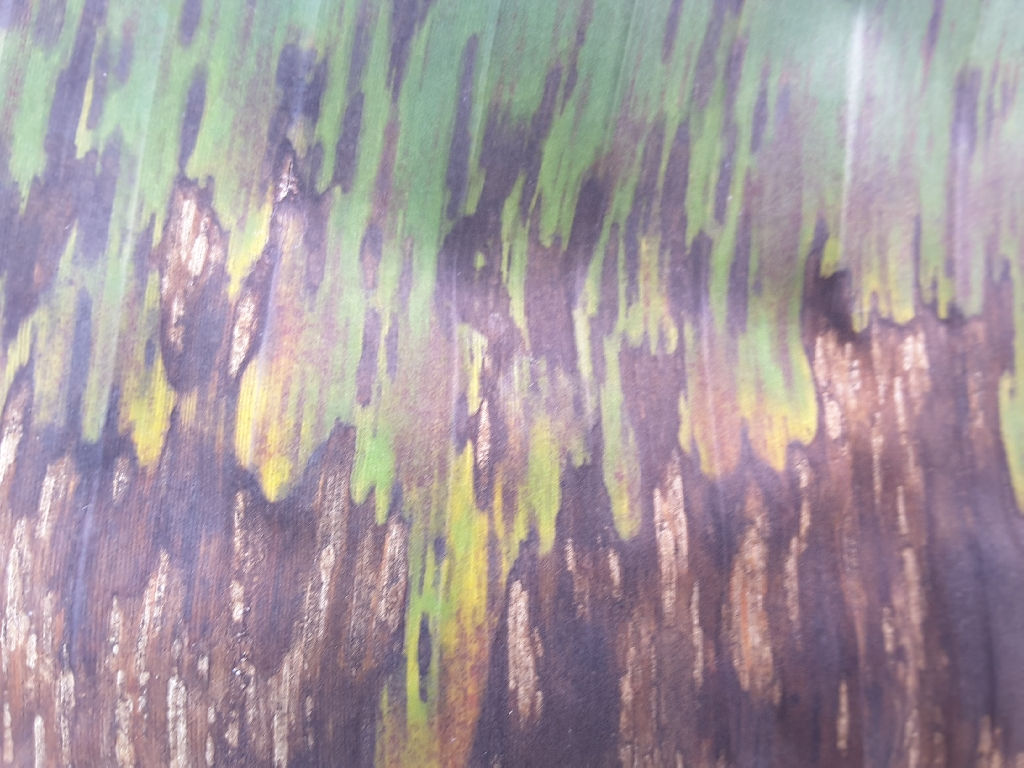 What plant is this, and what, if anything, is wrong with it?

banana, black sigatoka
